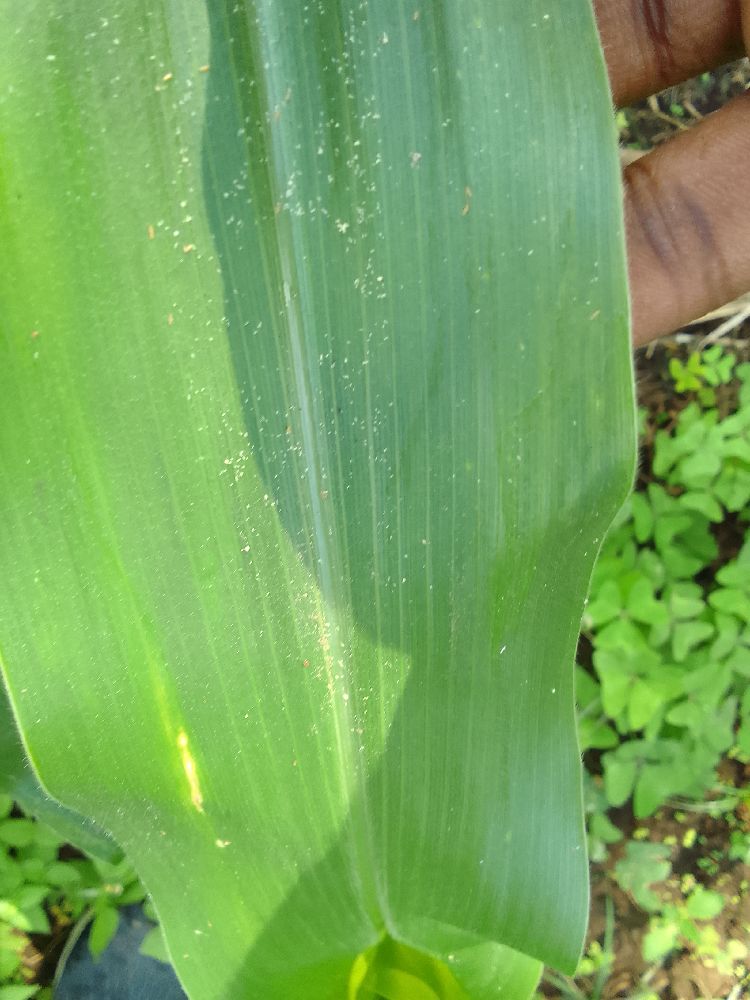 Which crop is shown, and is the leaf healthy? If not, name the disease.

maize, healthy
